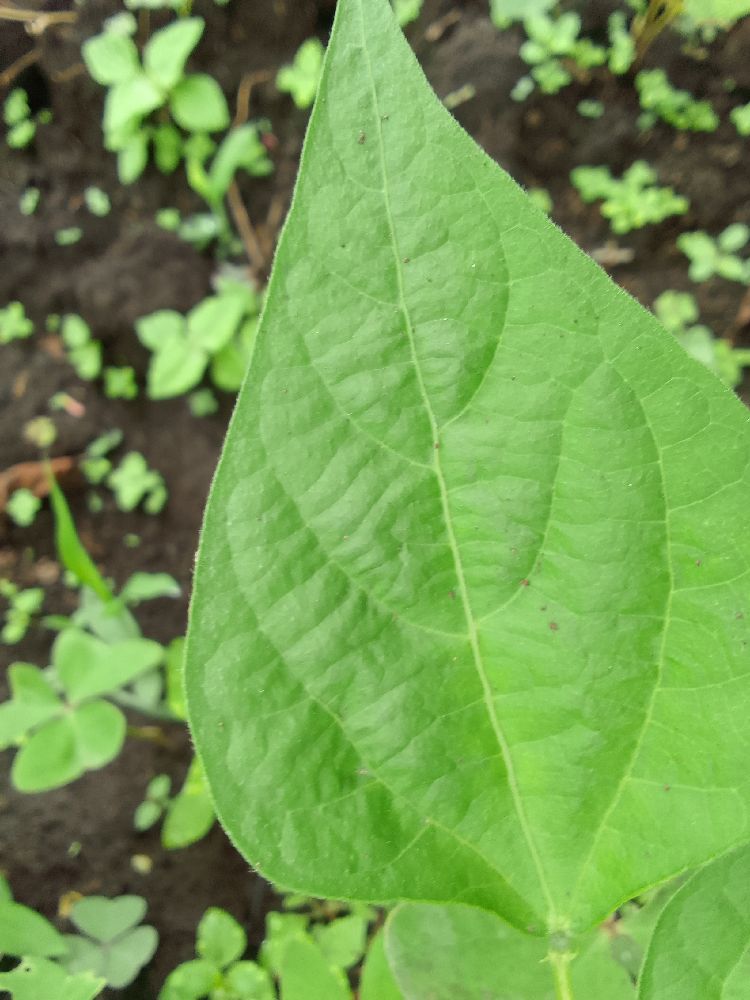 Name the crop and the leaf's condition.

common bean, healthy
